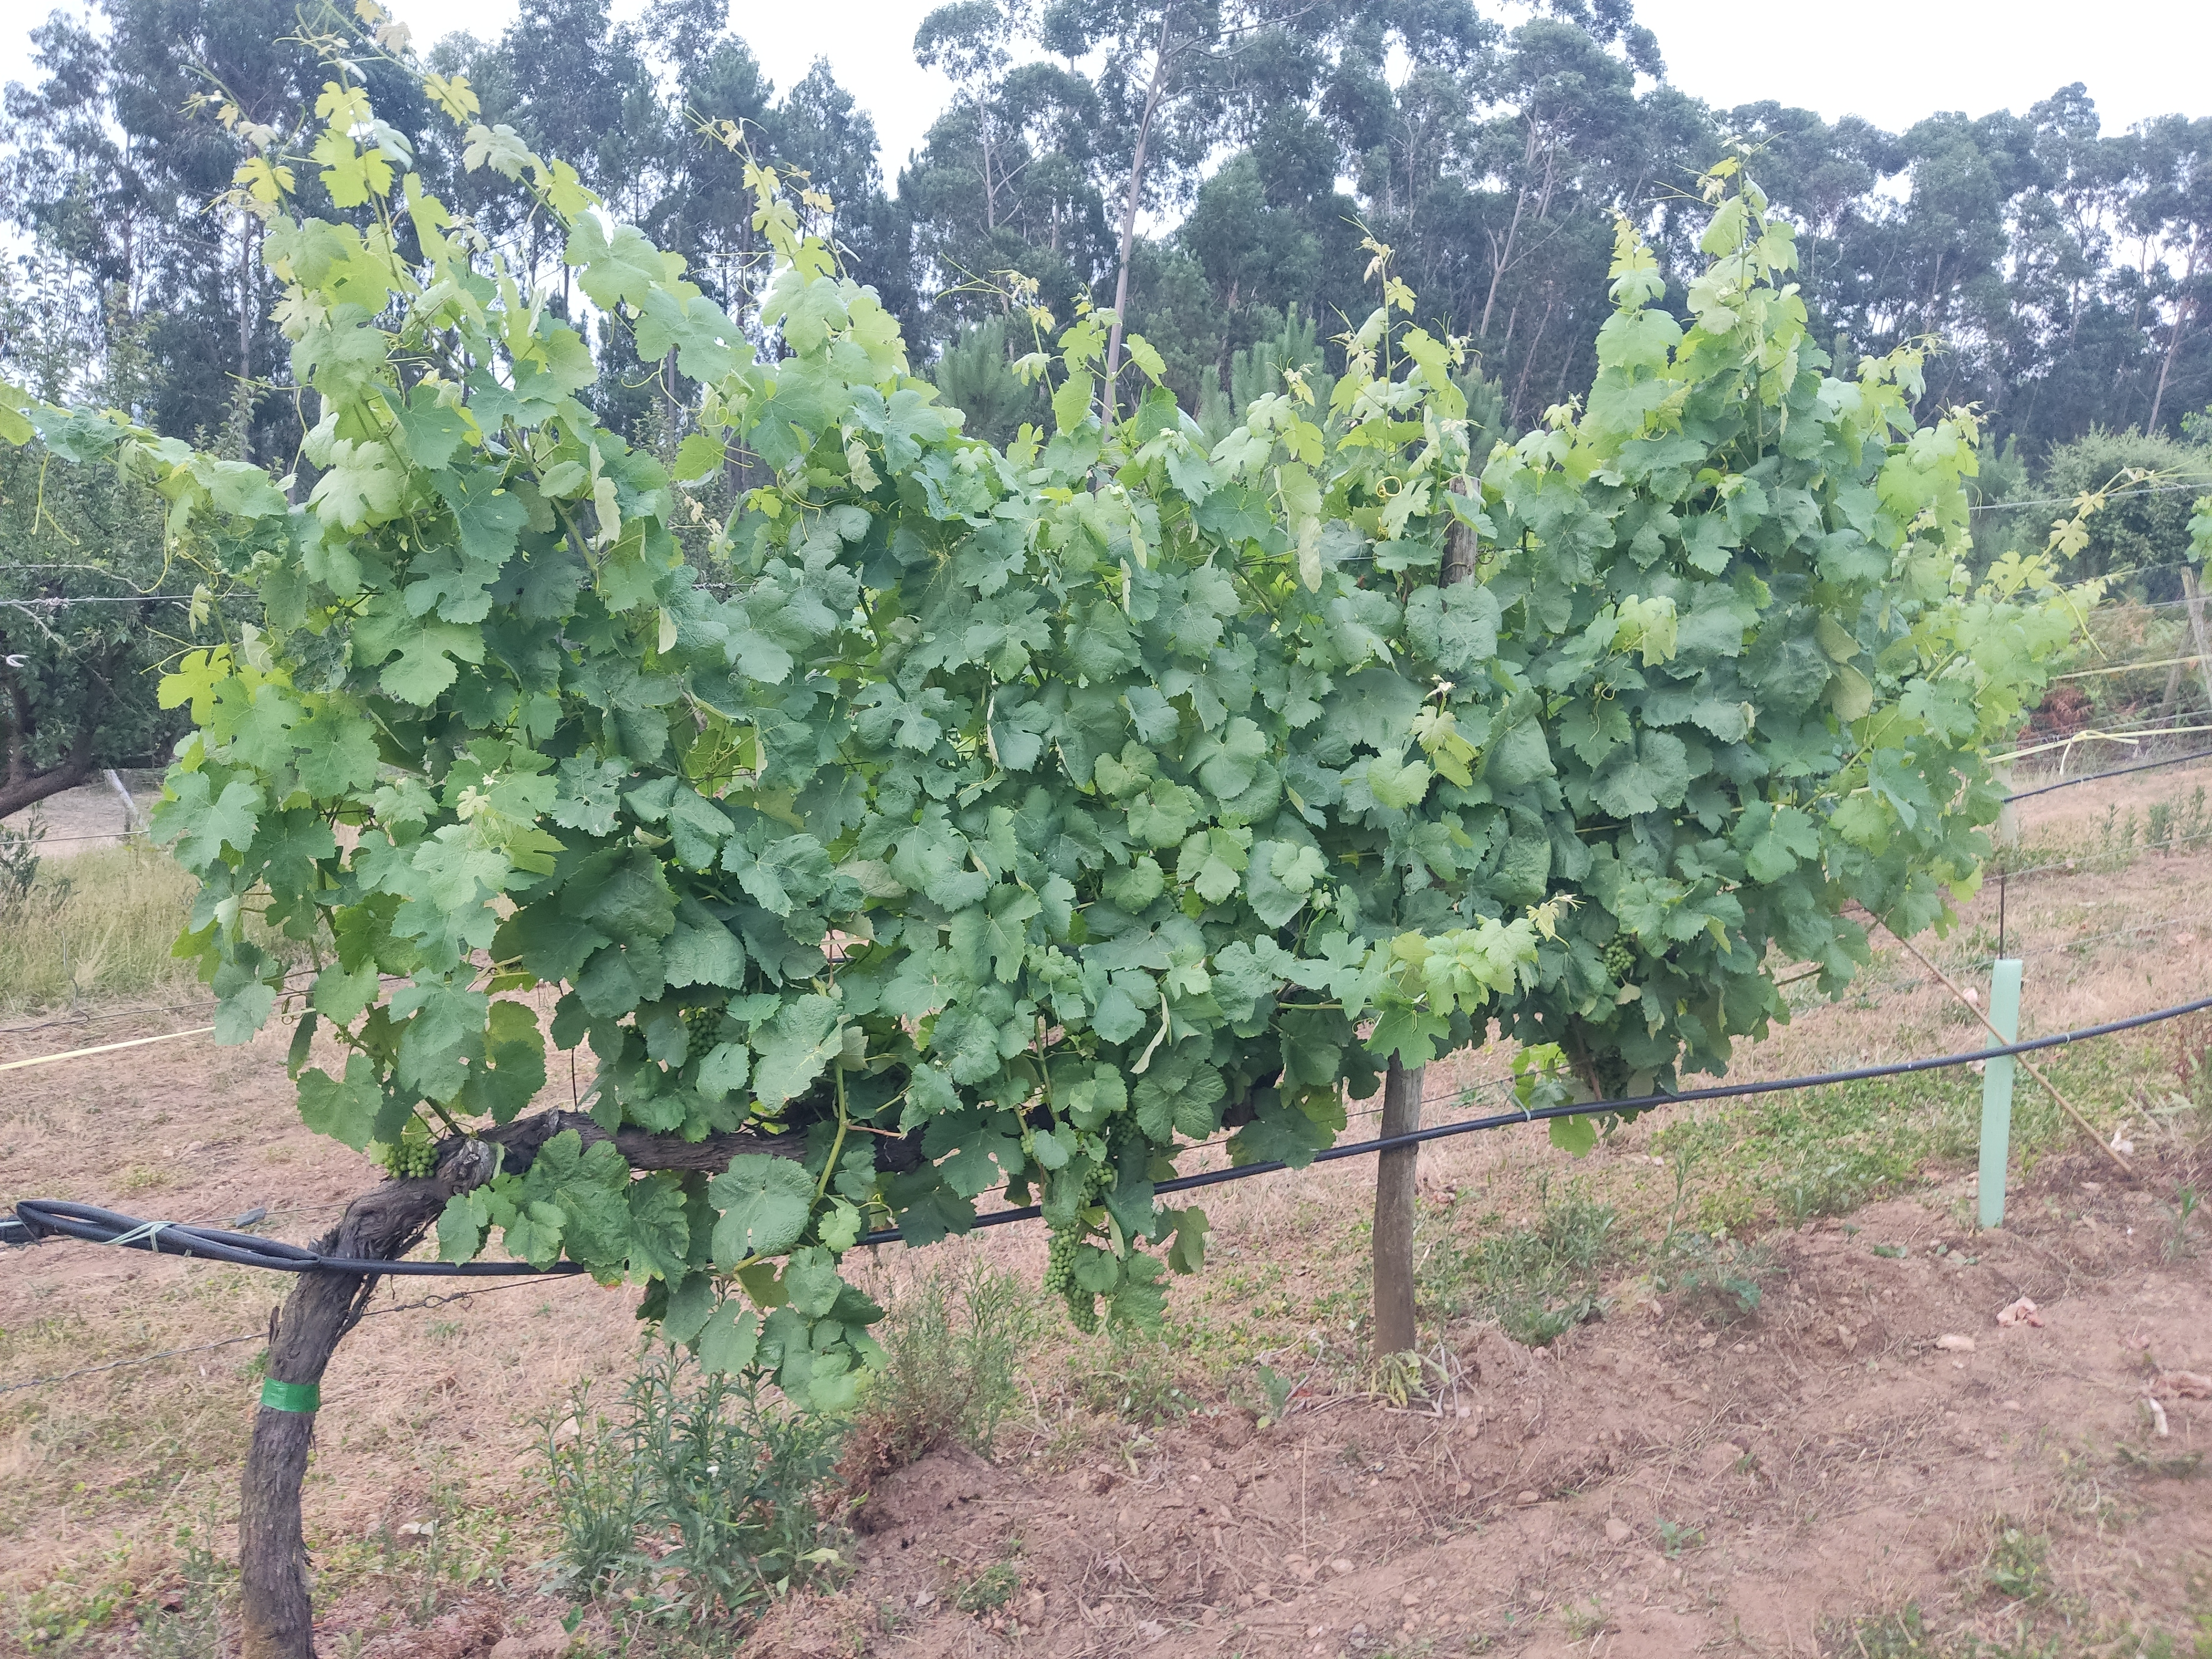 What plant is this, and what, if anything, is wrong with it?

grapevine, not affected by esca disease
